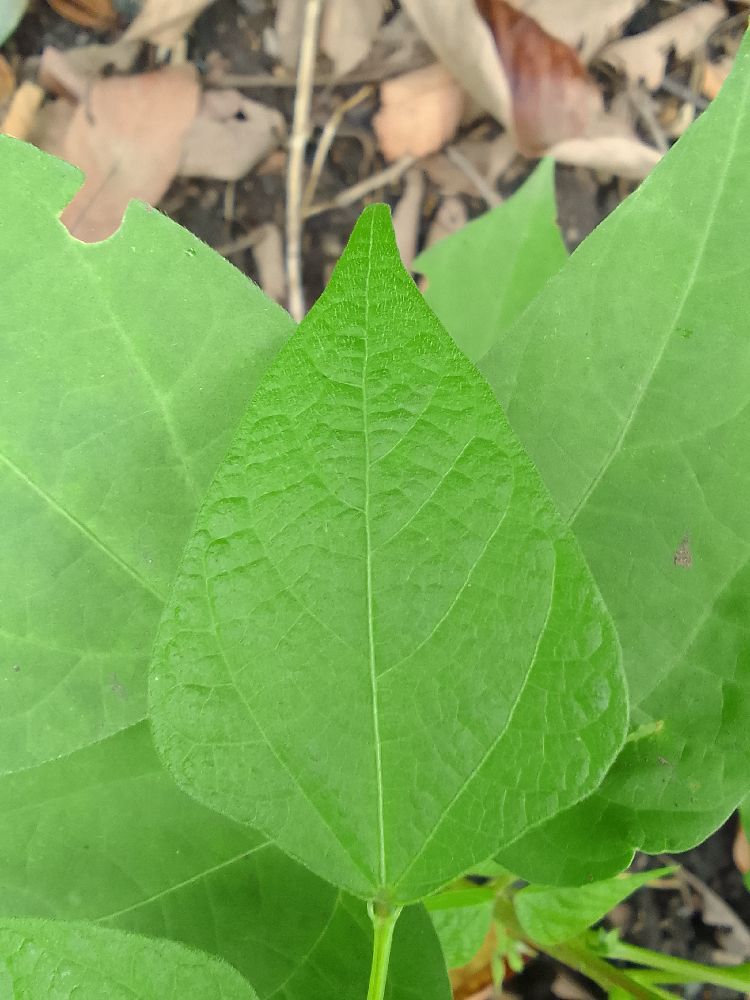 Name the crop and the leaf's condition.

common bean, healthy
